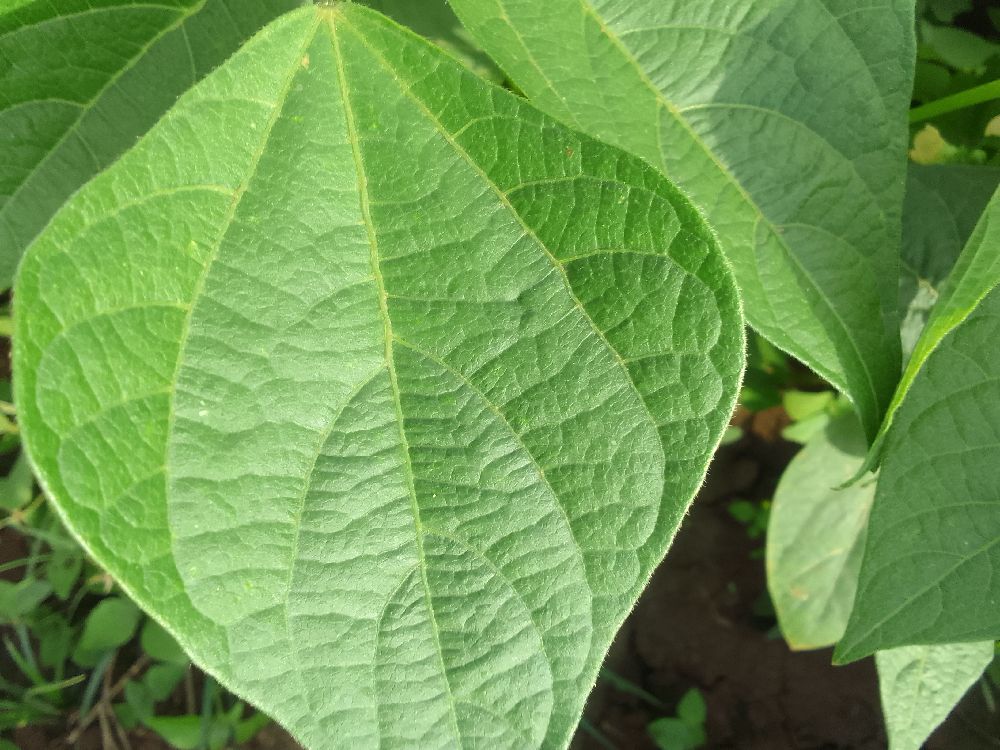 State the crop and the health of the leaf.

common bean, healthy
